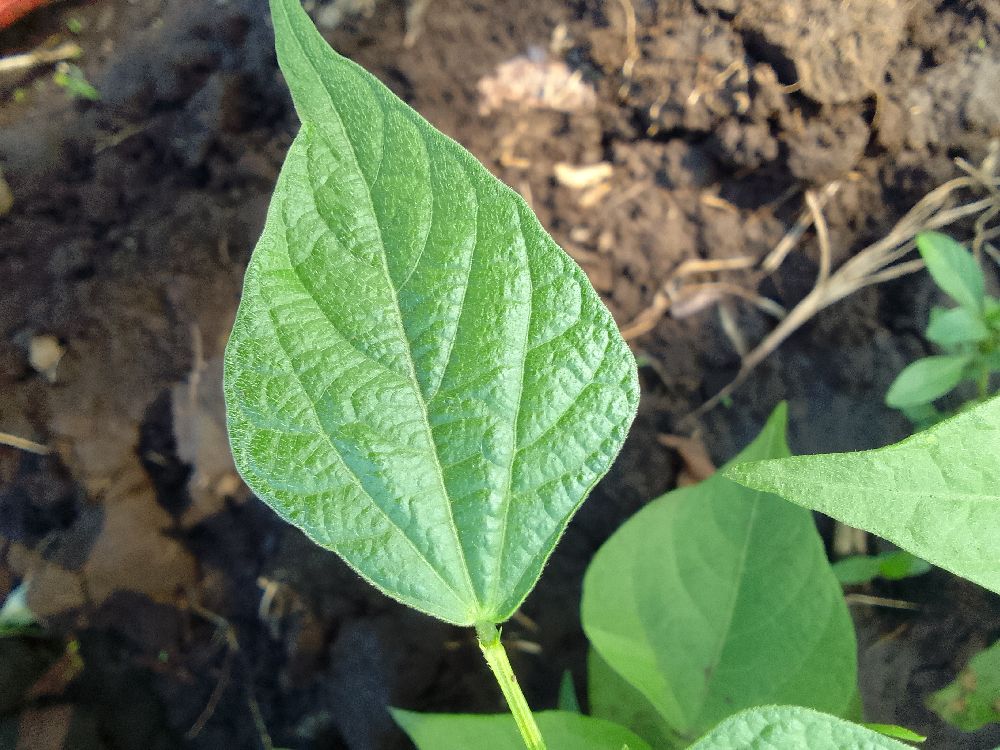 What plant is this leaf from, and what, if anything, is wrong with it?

common bean, healthy
